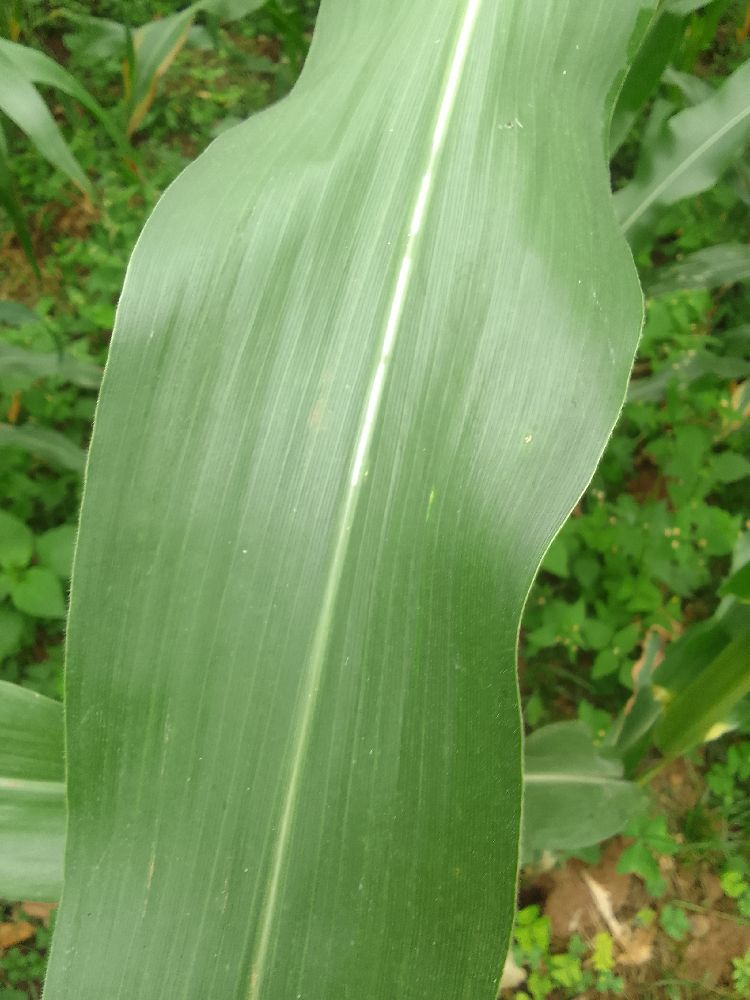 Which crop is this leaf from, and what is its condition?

maize, healthy
